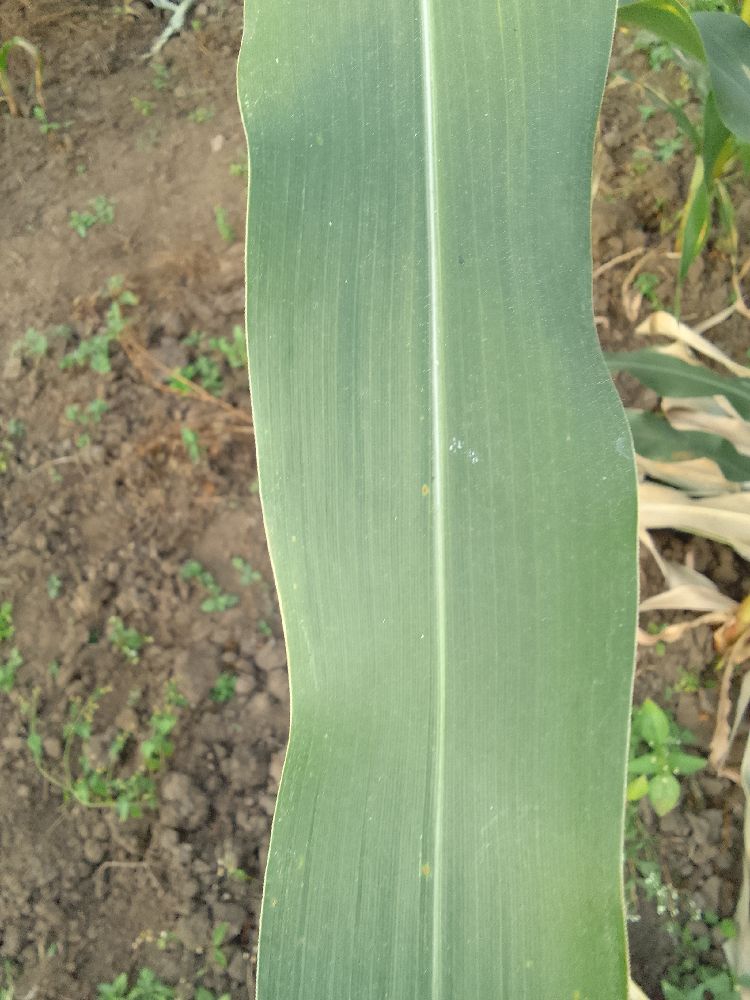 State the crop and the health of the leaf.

maize, healthy
